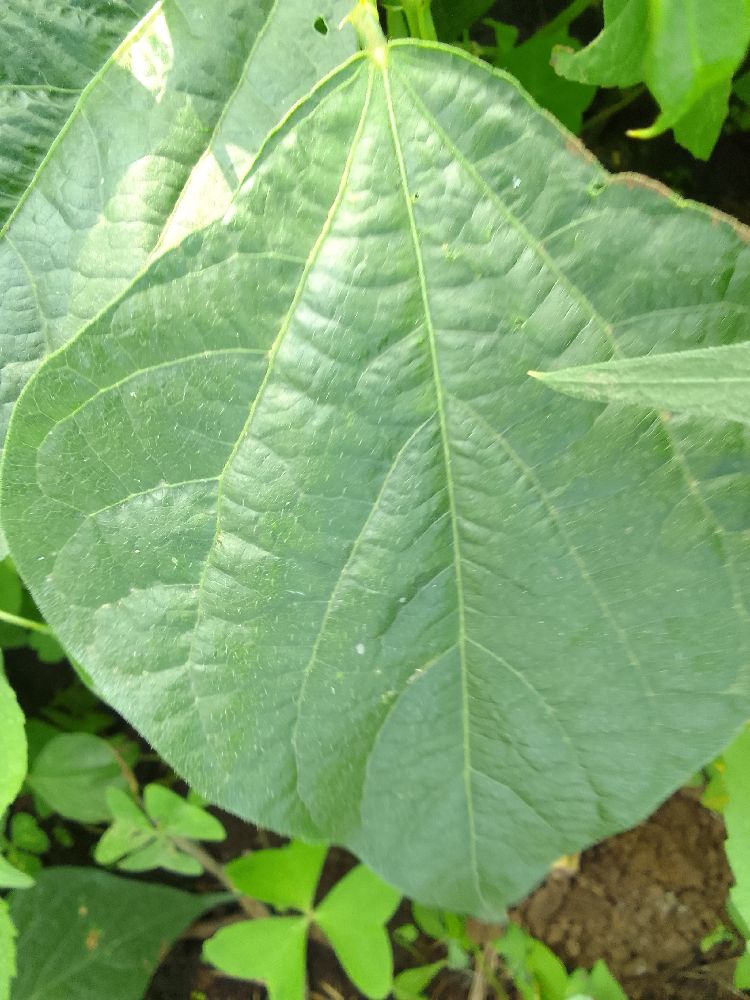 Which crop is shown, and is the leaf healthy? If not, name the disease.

common bean, healthy
